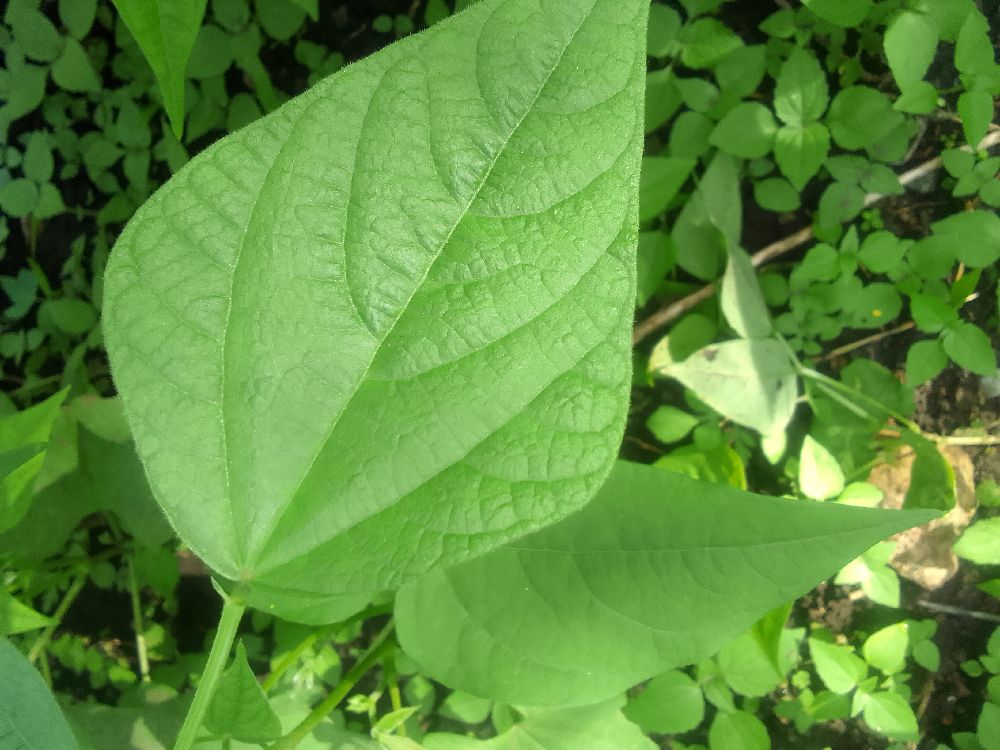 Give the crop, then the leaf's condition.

common bean, healthy
